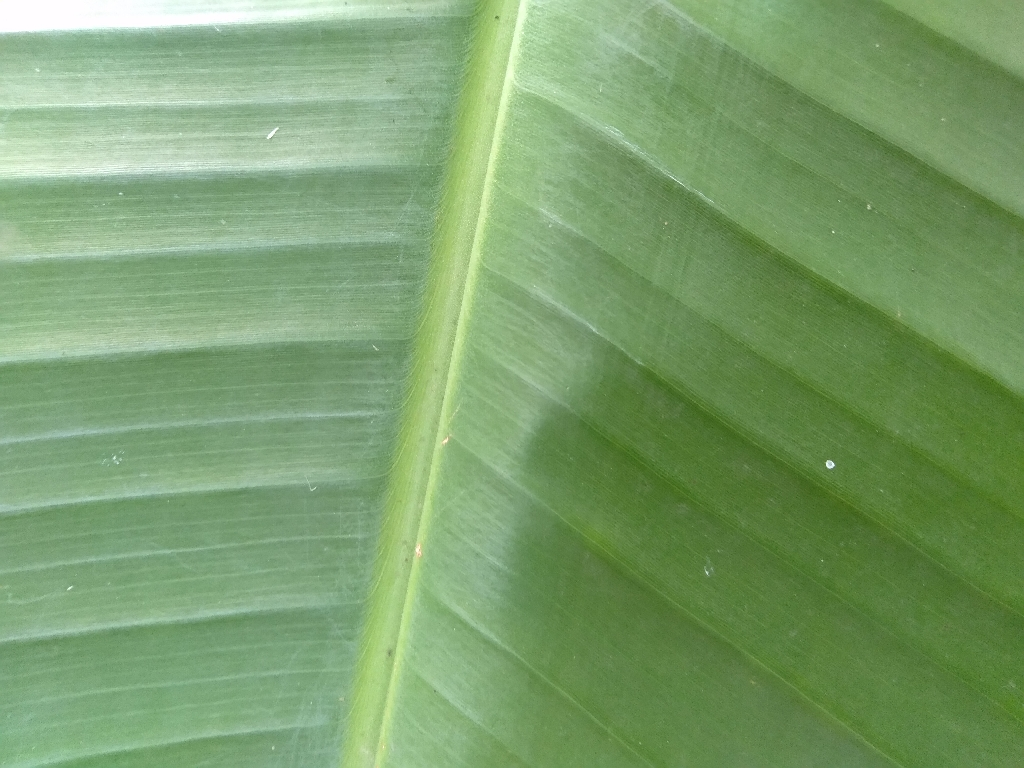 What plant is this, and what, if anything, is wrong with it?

banana, healthy
